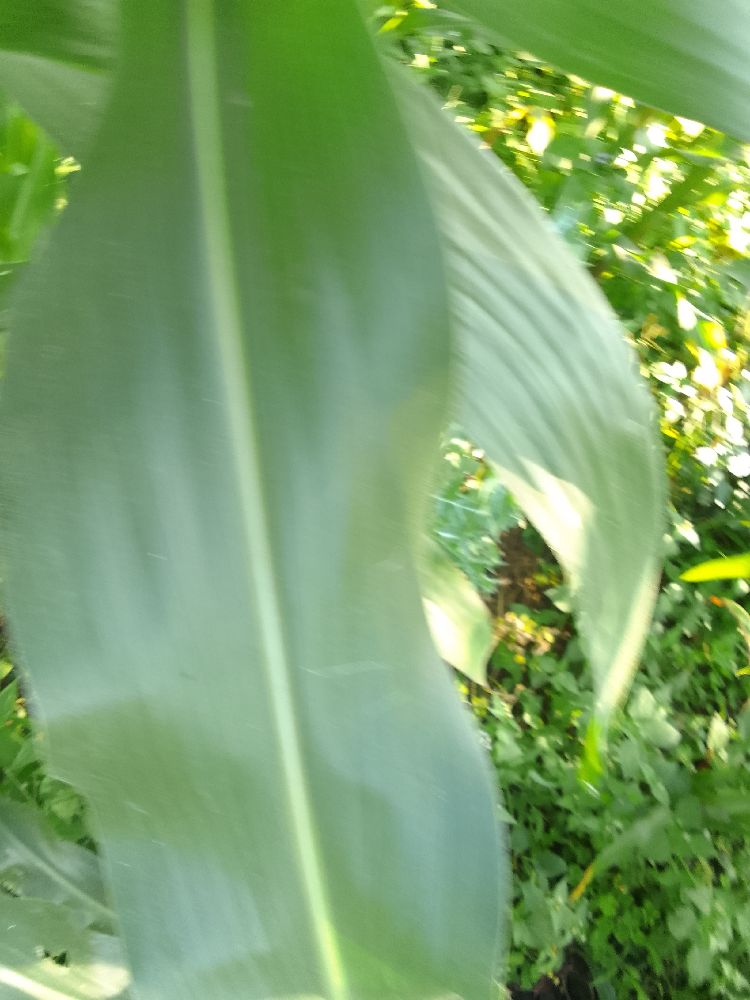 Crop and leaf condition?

maize, healthy
